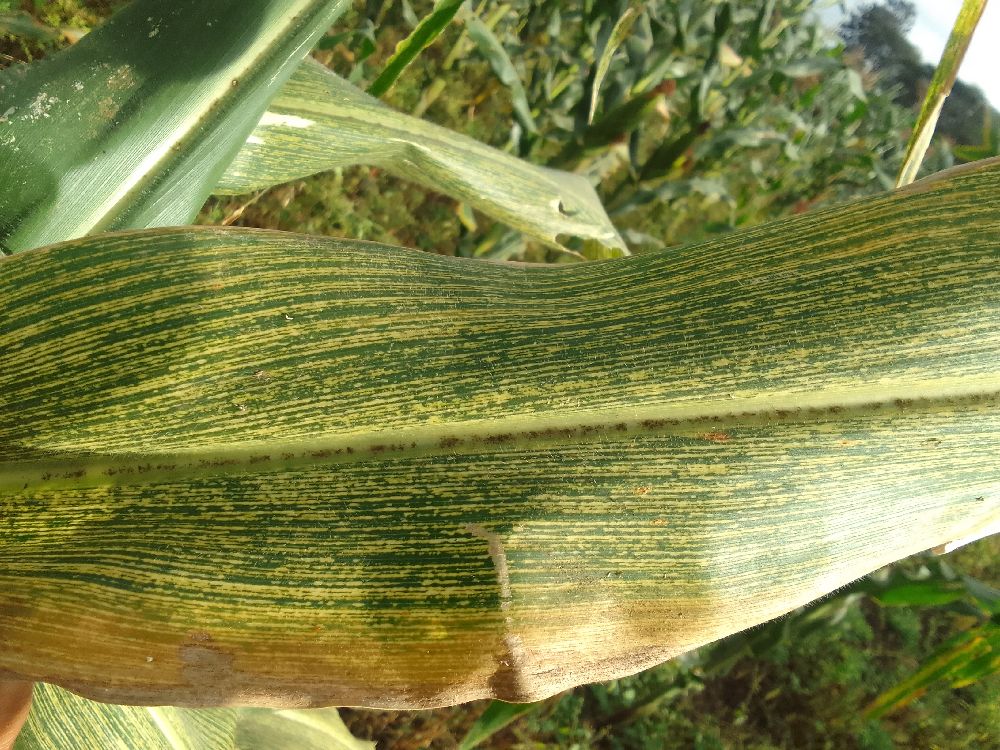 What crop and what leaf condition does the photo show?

maize, maize streak virus
